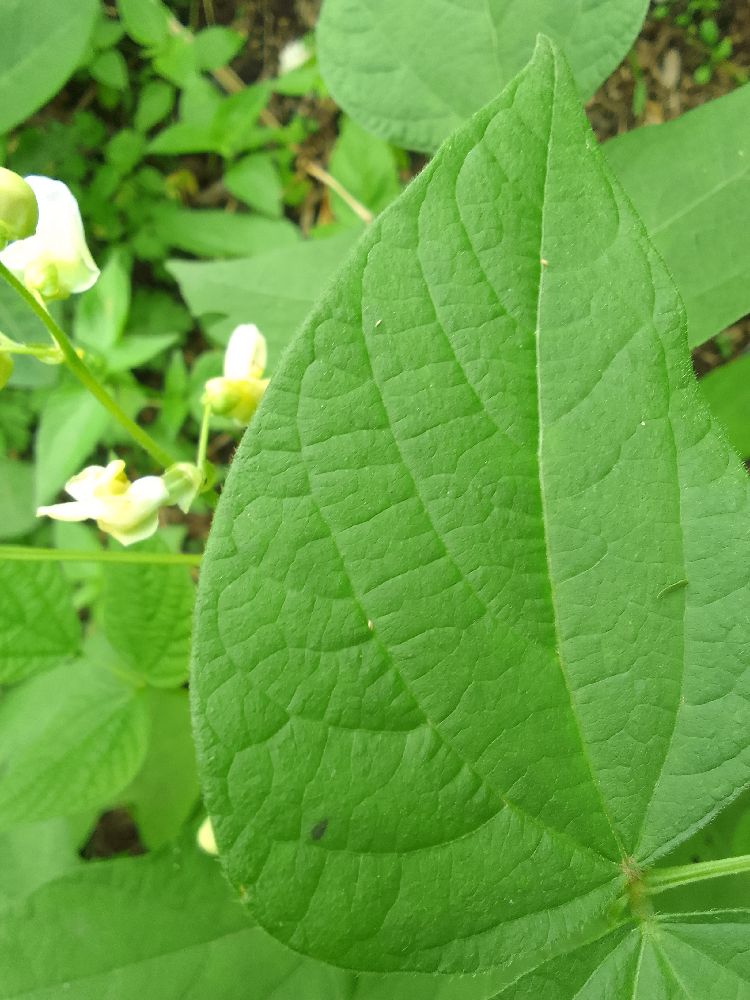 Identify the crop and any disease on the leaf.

common bean, healthy
